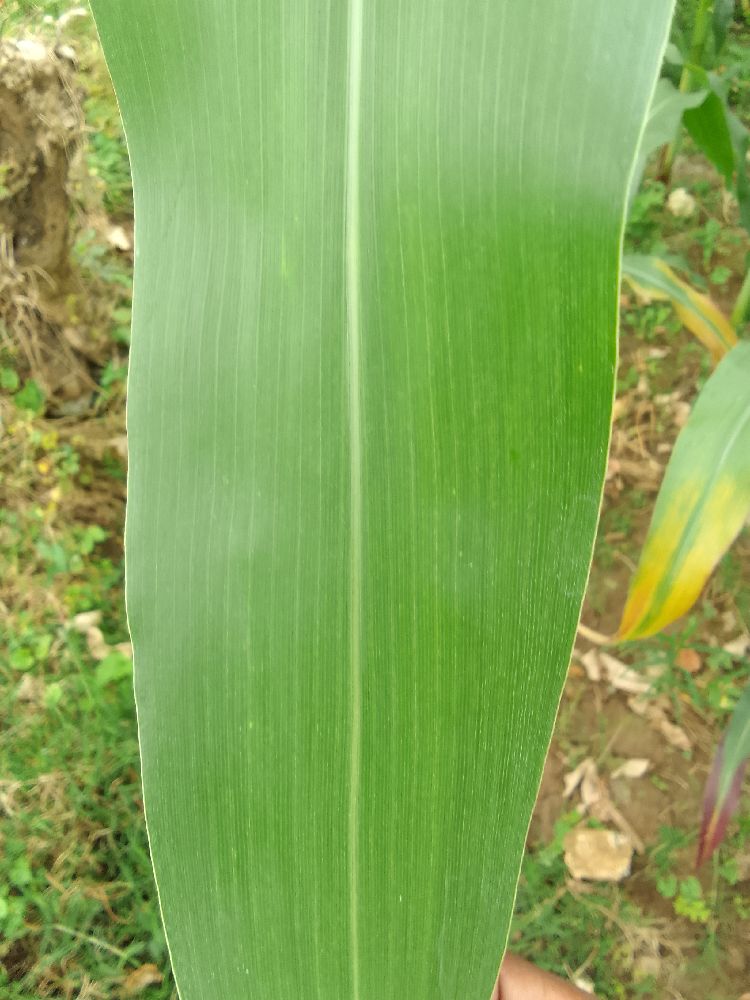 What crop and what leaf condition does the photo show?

maize, healthy
